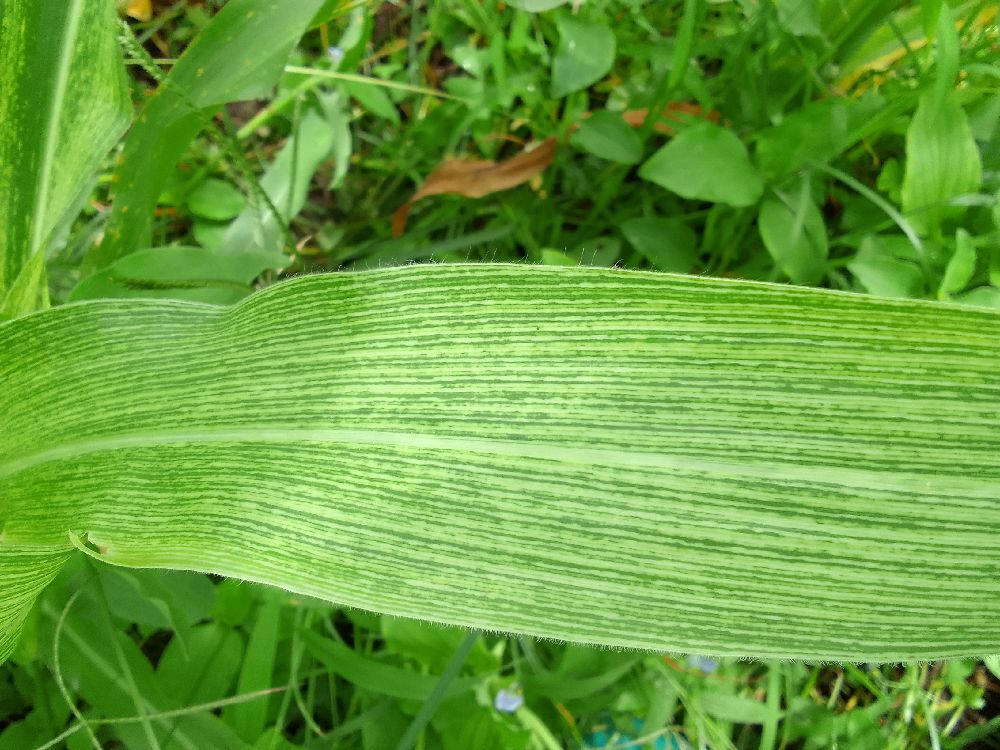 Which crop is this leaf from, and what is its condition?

maize, maize streak virus
